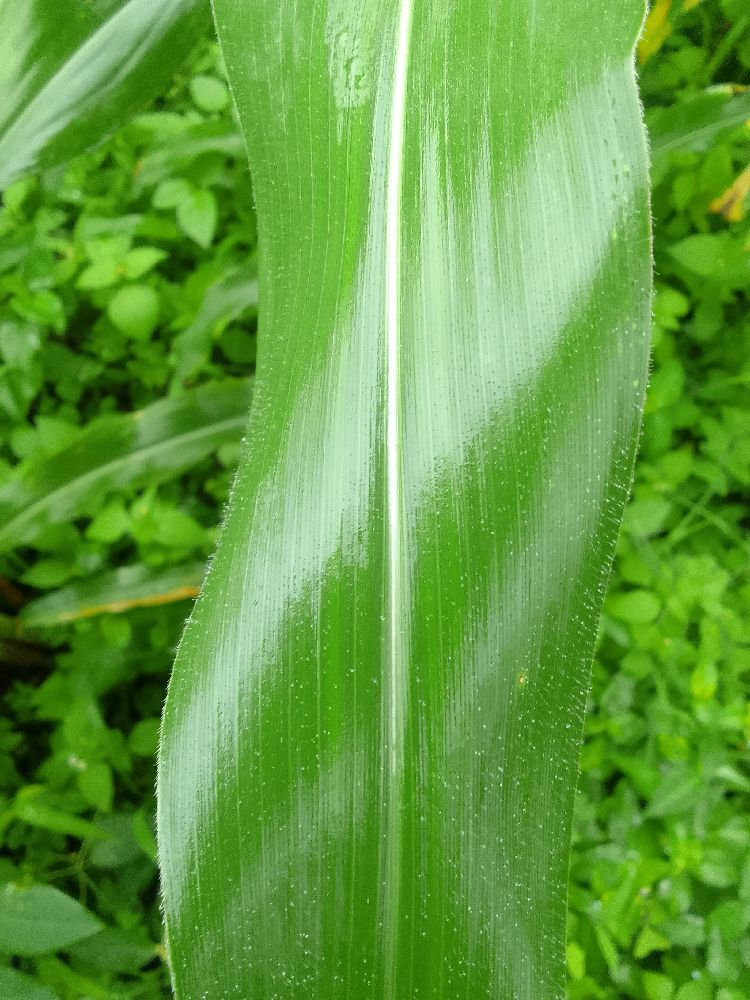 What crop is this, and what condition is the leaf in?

maize, healthy
